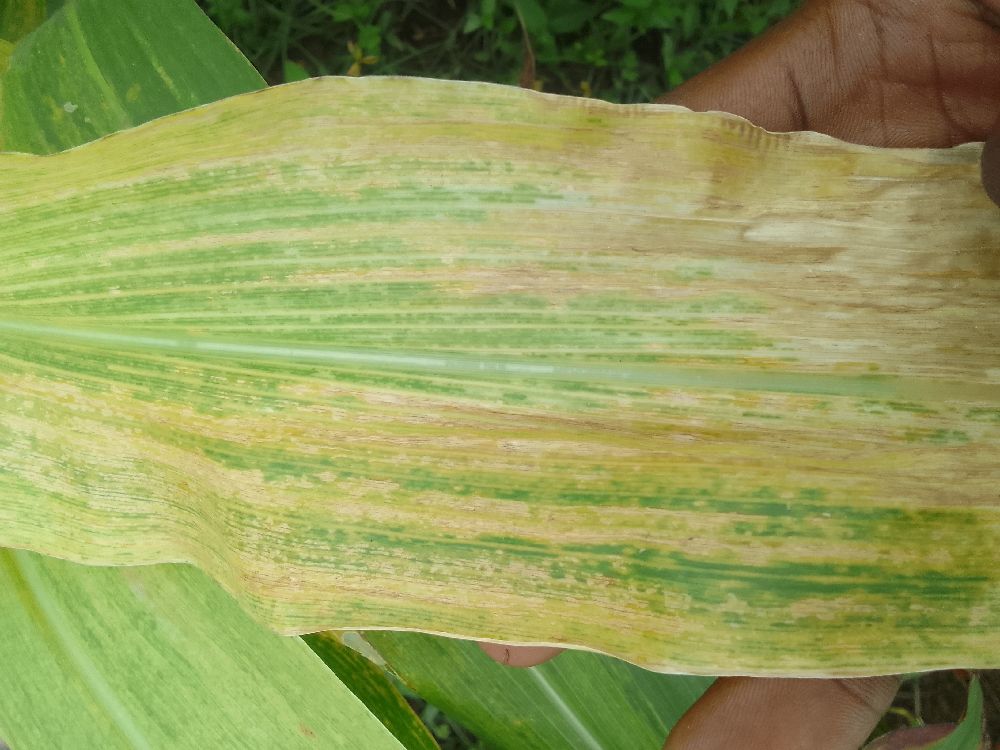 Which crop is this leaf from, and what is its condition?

maize, maize lethal necrosis
